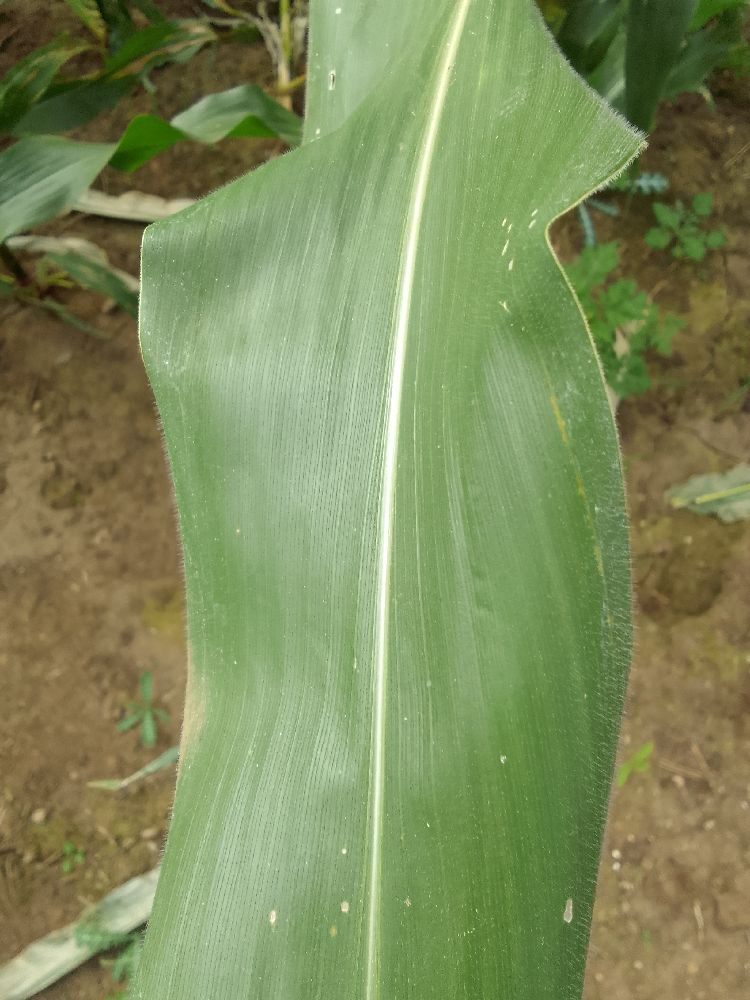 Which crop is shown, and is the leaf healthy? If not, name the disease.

maize, healthy
